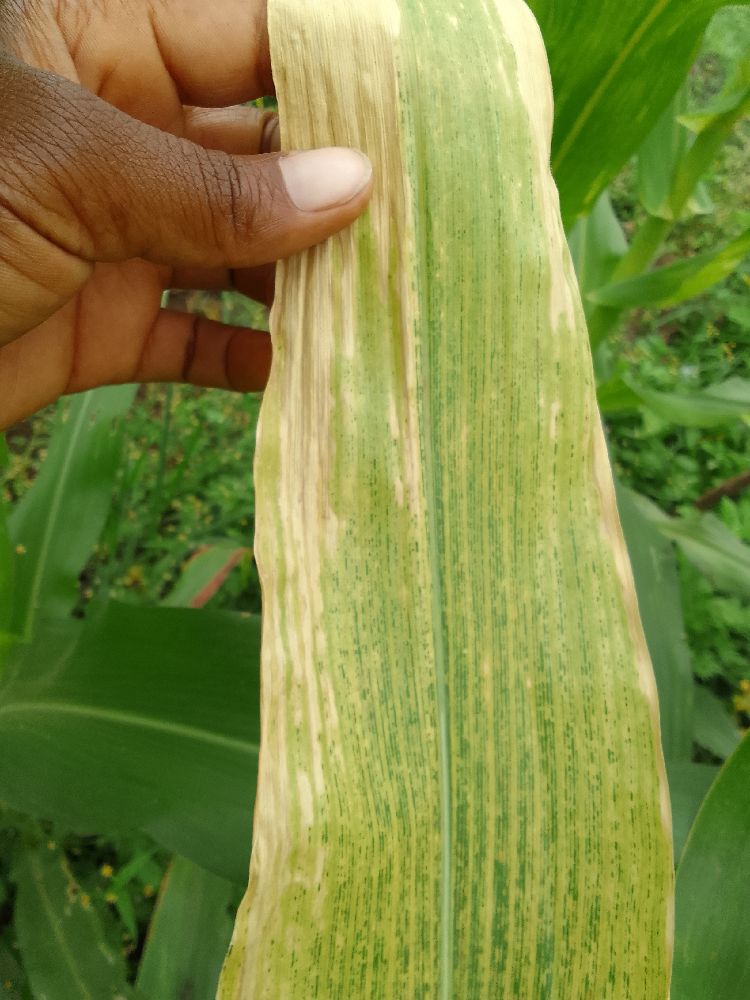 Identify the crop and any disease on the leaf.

maize, maize lethal necrosis
